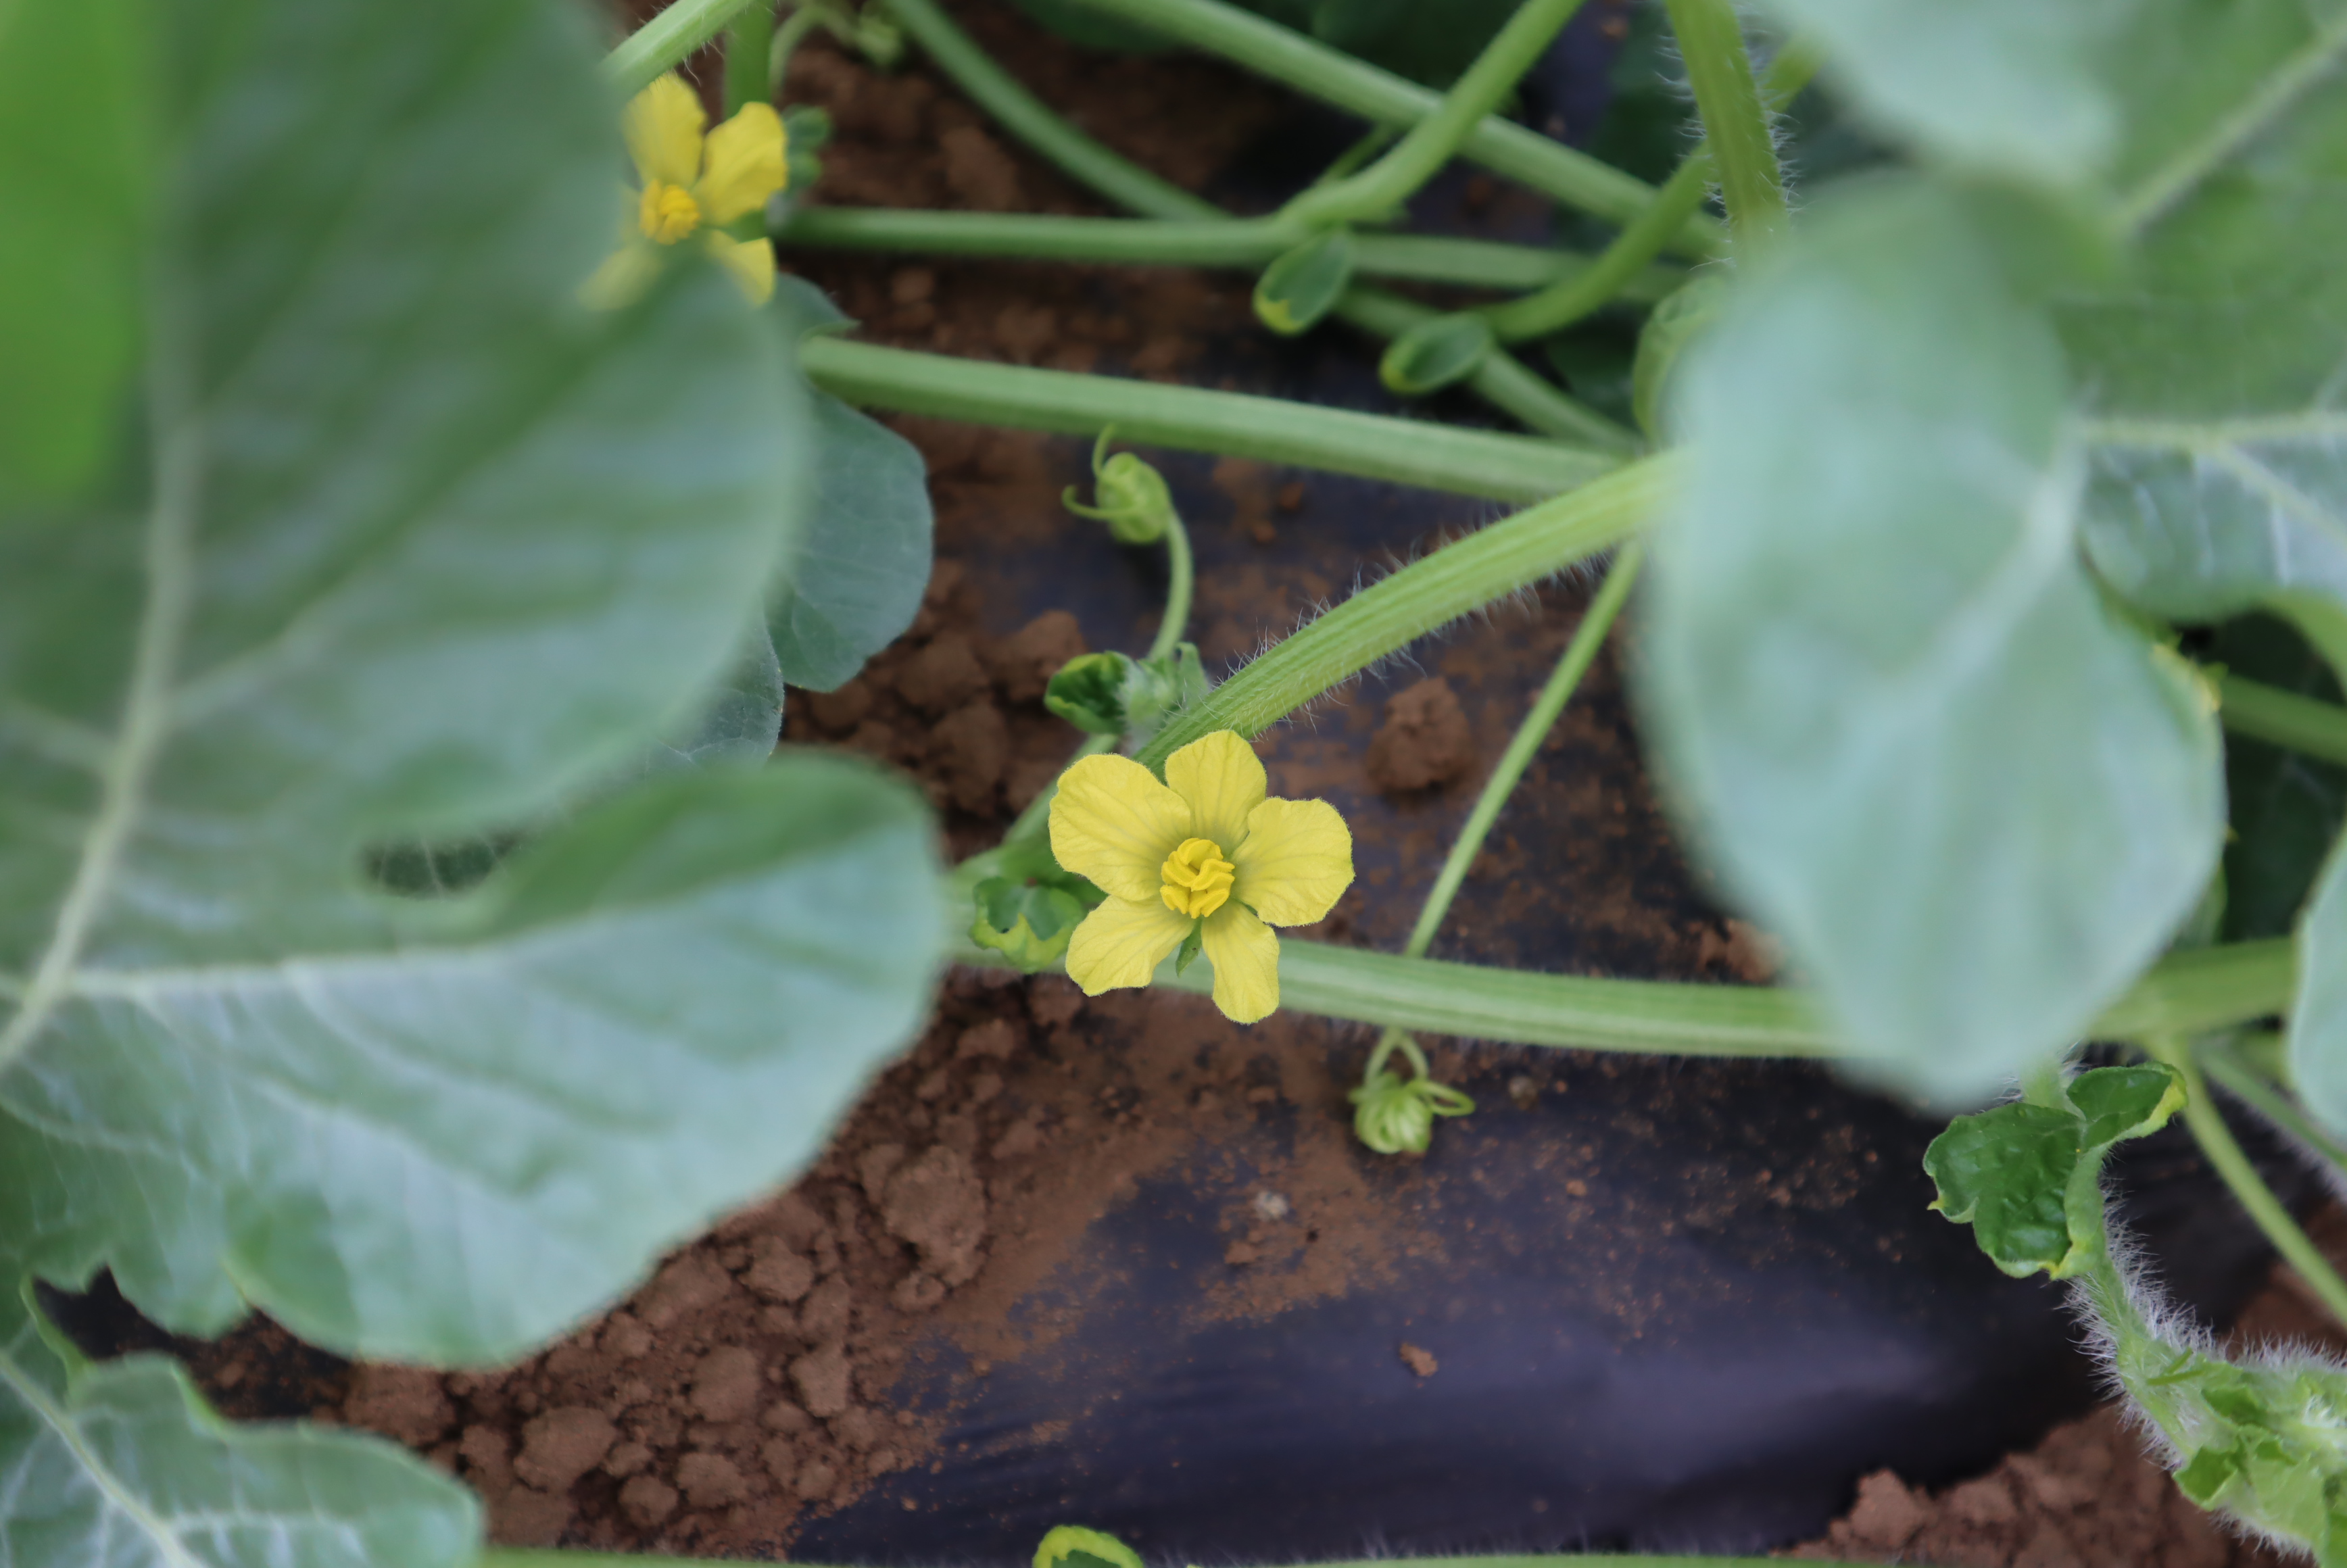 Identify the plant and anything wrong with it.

watermelon, healthy
